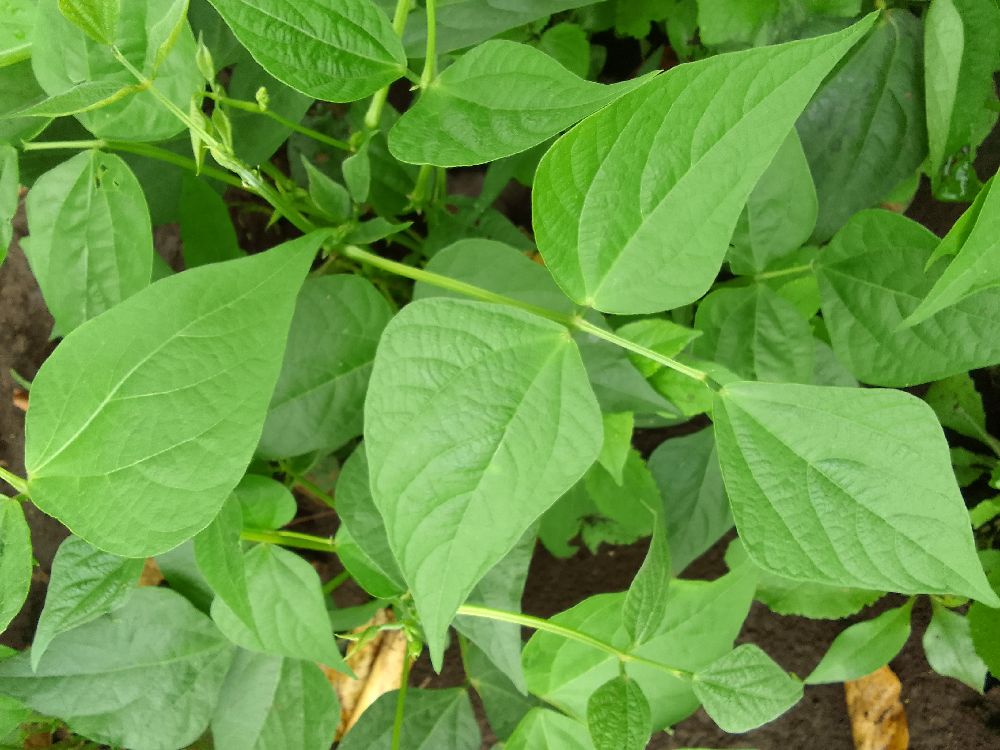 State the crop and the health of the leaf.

common bean, healthy
